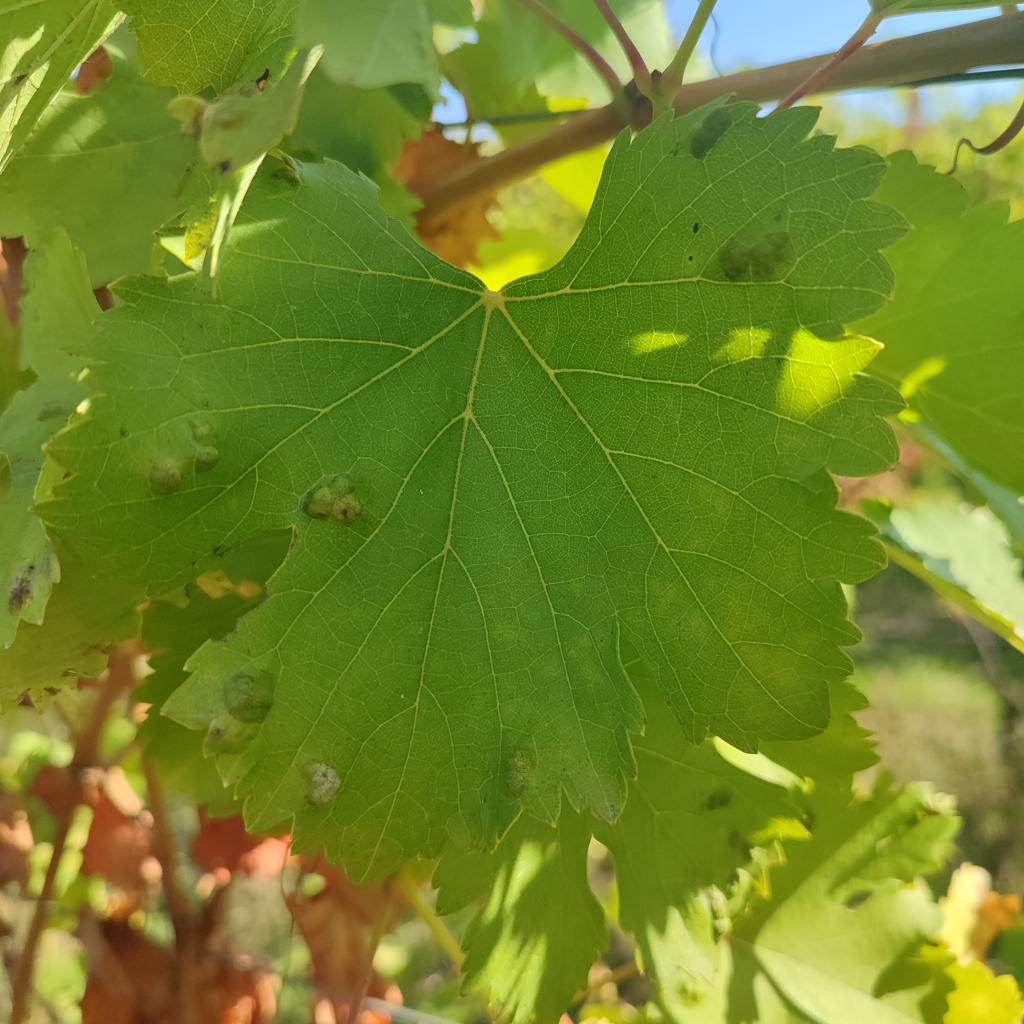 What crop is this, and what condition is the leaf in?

grapevine, erineum mite
